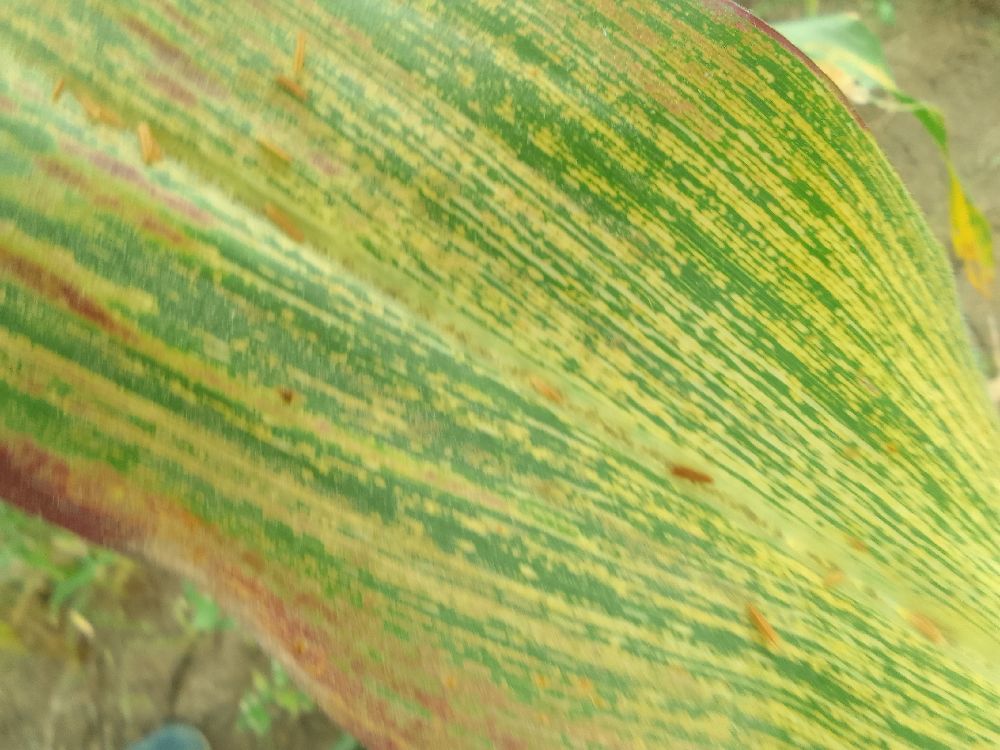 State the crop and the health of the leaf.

maize, maize streak virus
